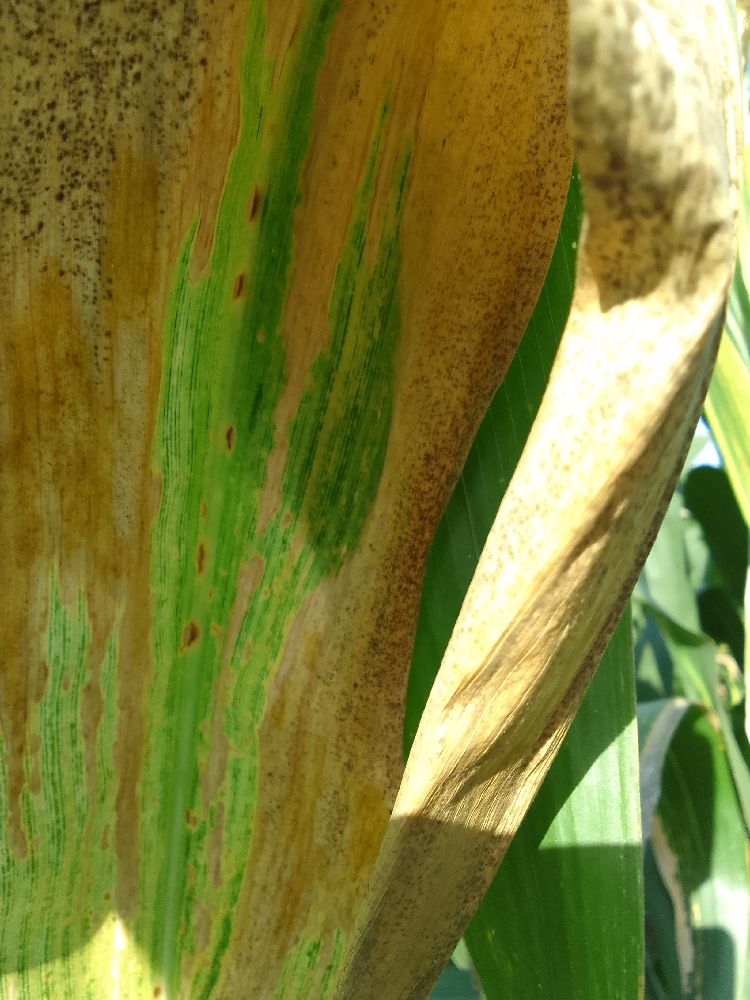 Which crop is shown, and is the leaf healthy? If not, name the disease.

maize, maize lethal necrosis
